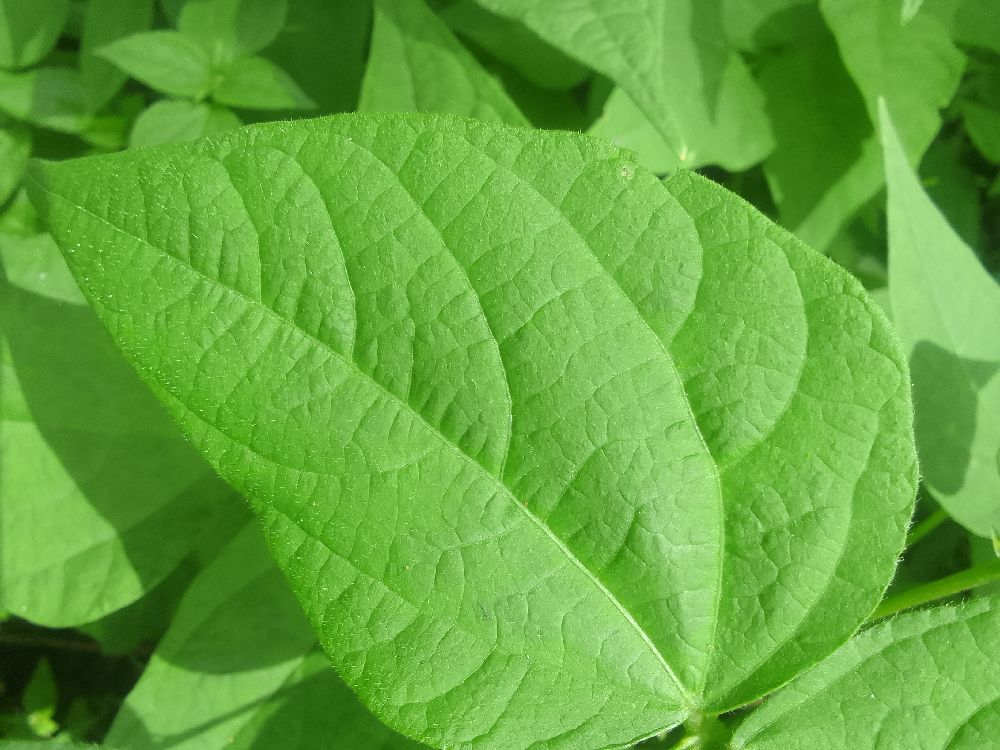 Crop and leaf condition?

common bean, healthy
